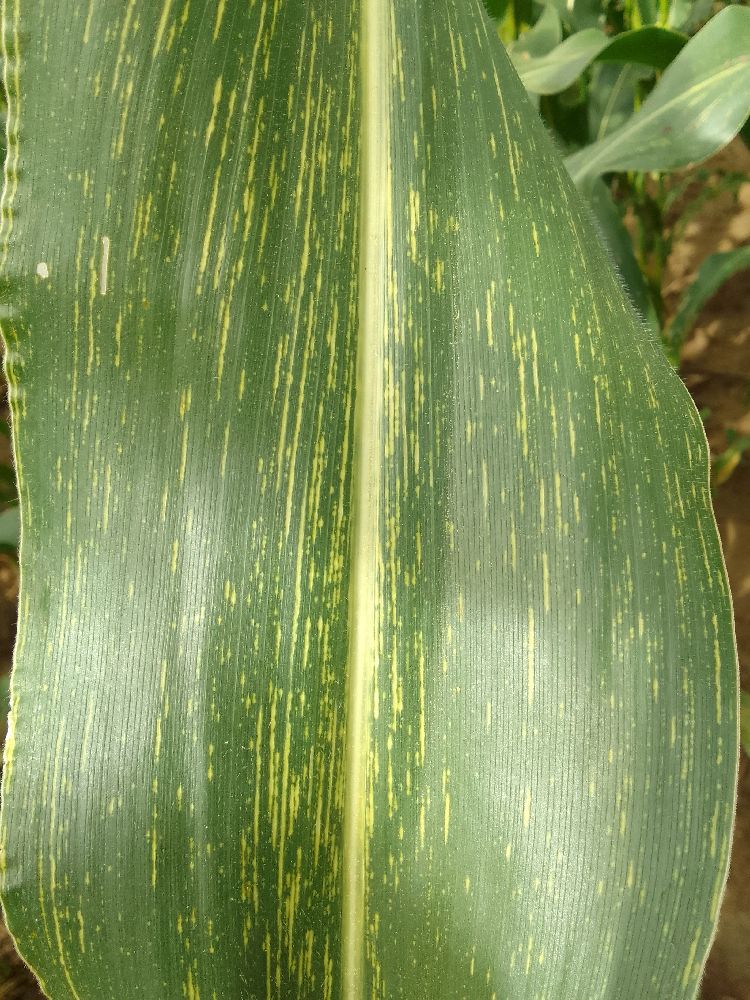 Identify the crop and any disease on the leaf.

maize, maize streak virus
